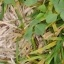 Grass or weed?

unstructured weed
